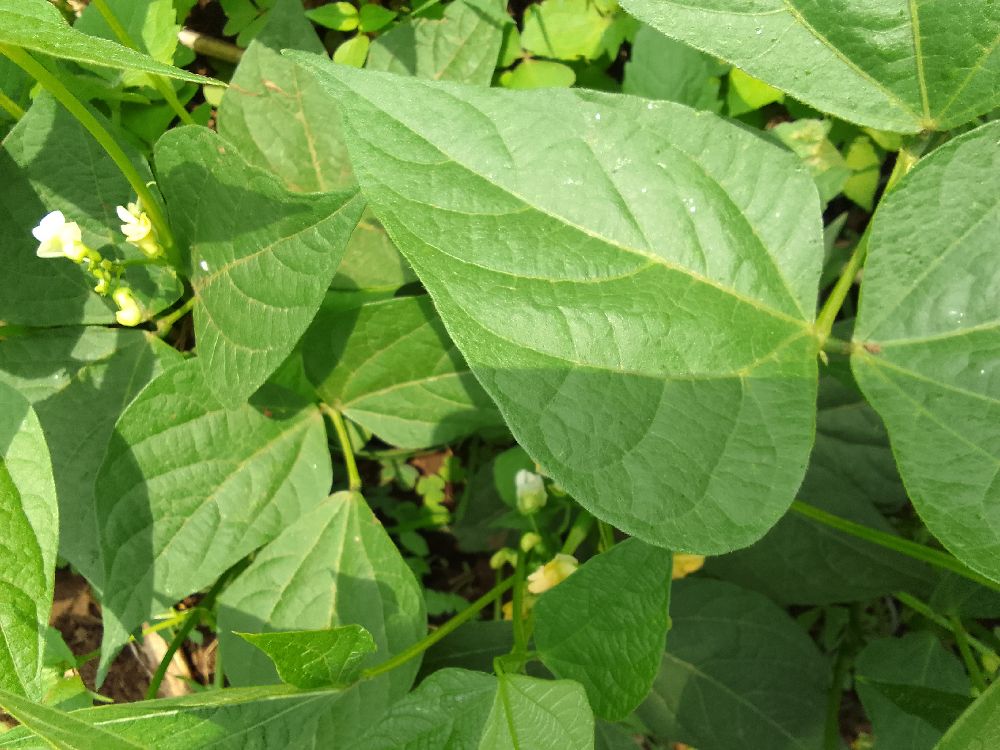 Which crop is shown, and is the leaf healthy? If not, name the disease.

common bean, healthy
